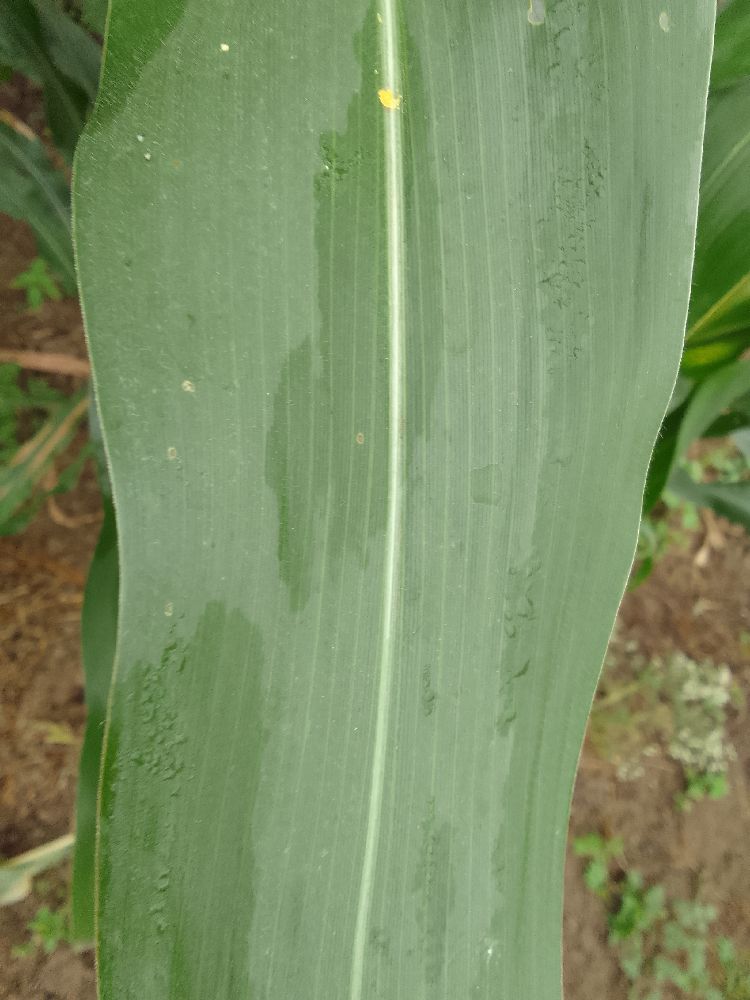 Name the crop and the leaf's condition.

maize, healthy
